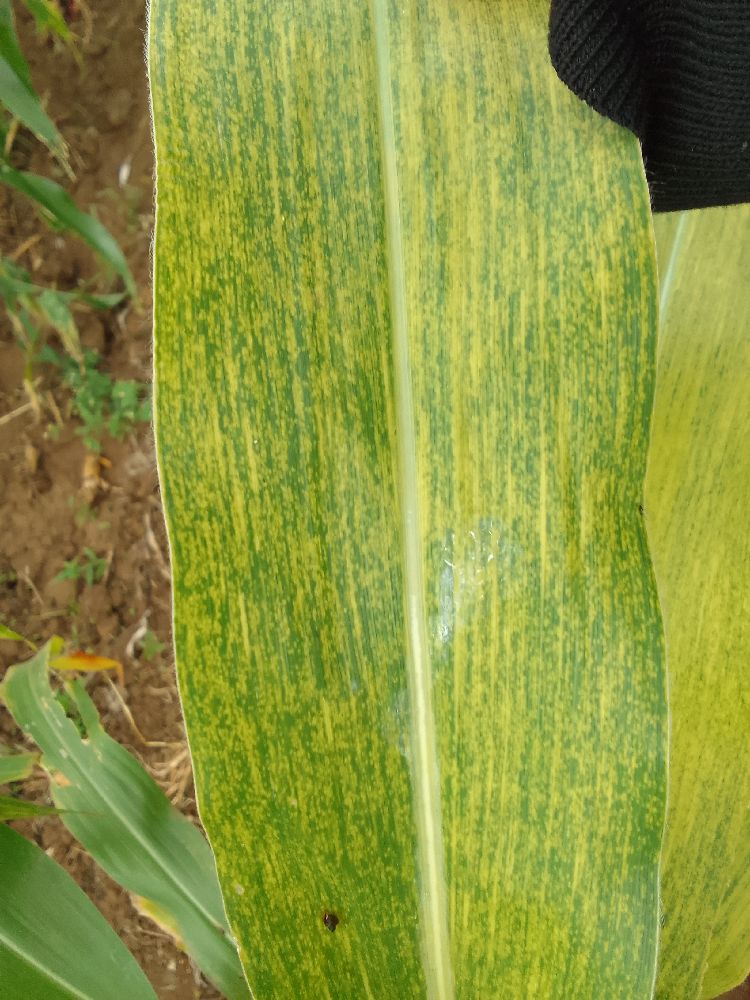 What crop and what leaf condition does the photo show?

maize, maize lethal necrosis
